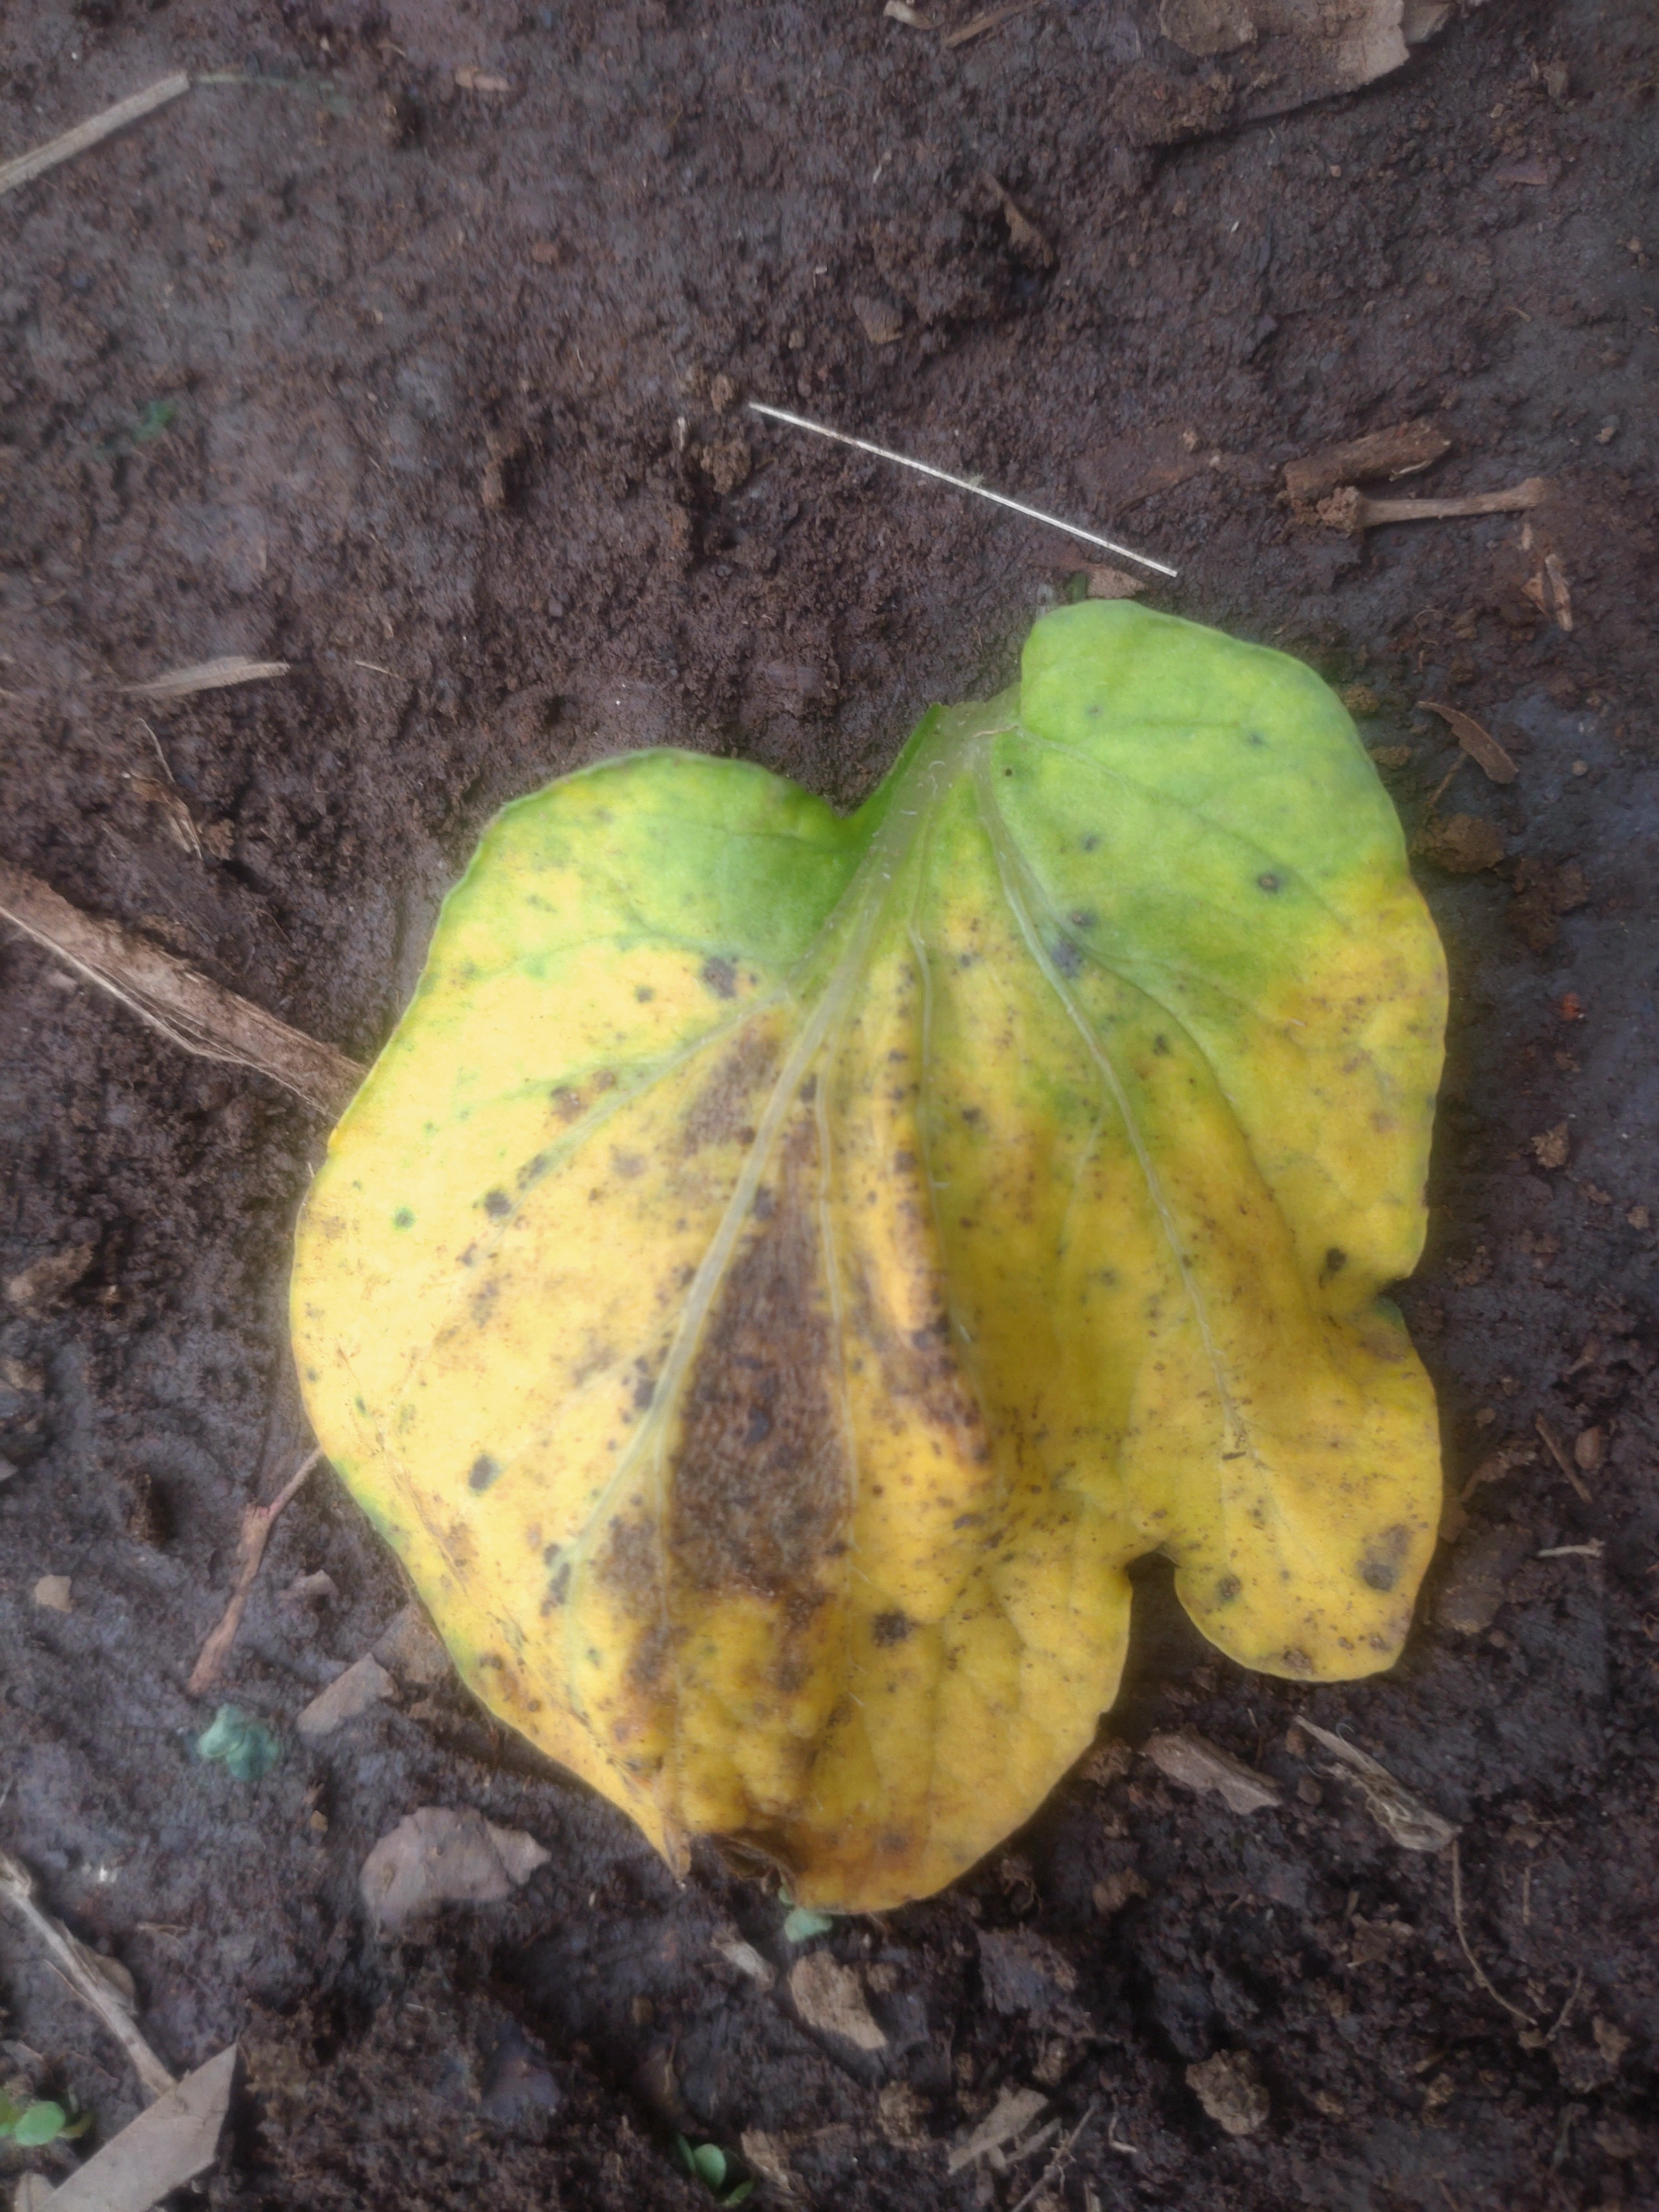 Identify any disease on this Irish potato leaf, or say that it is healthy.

late blight
